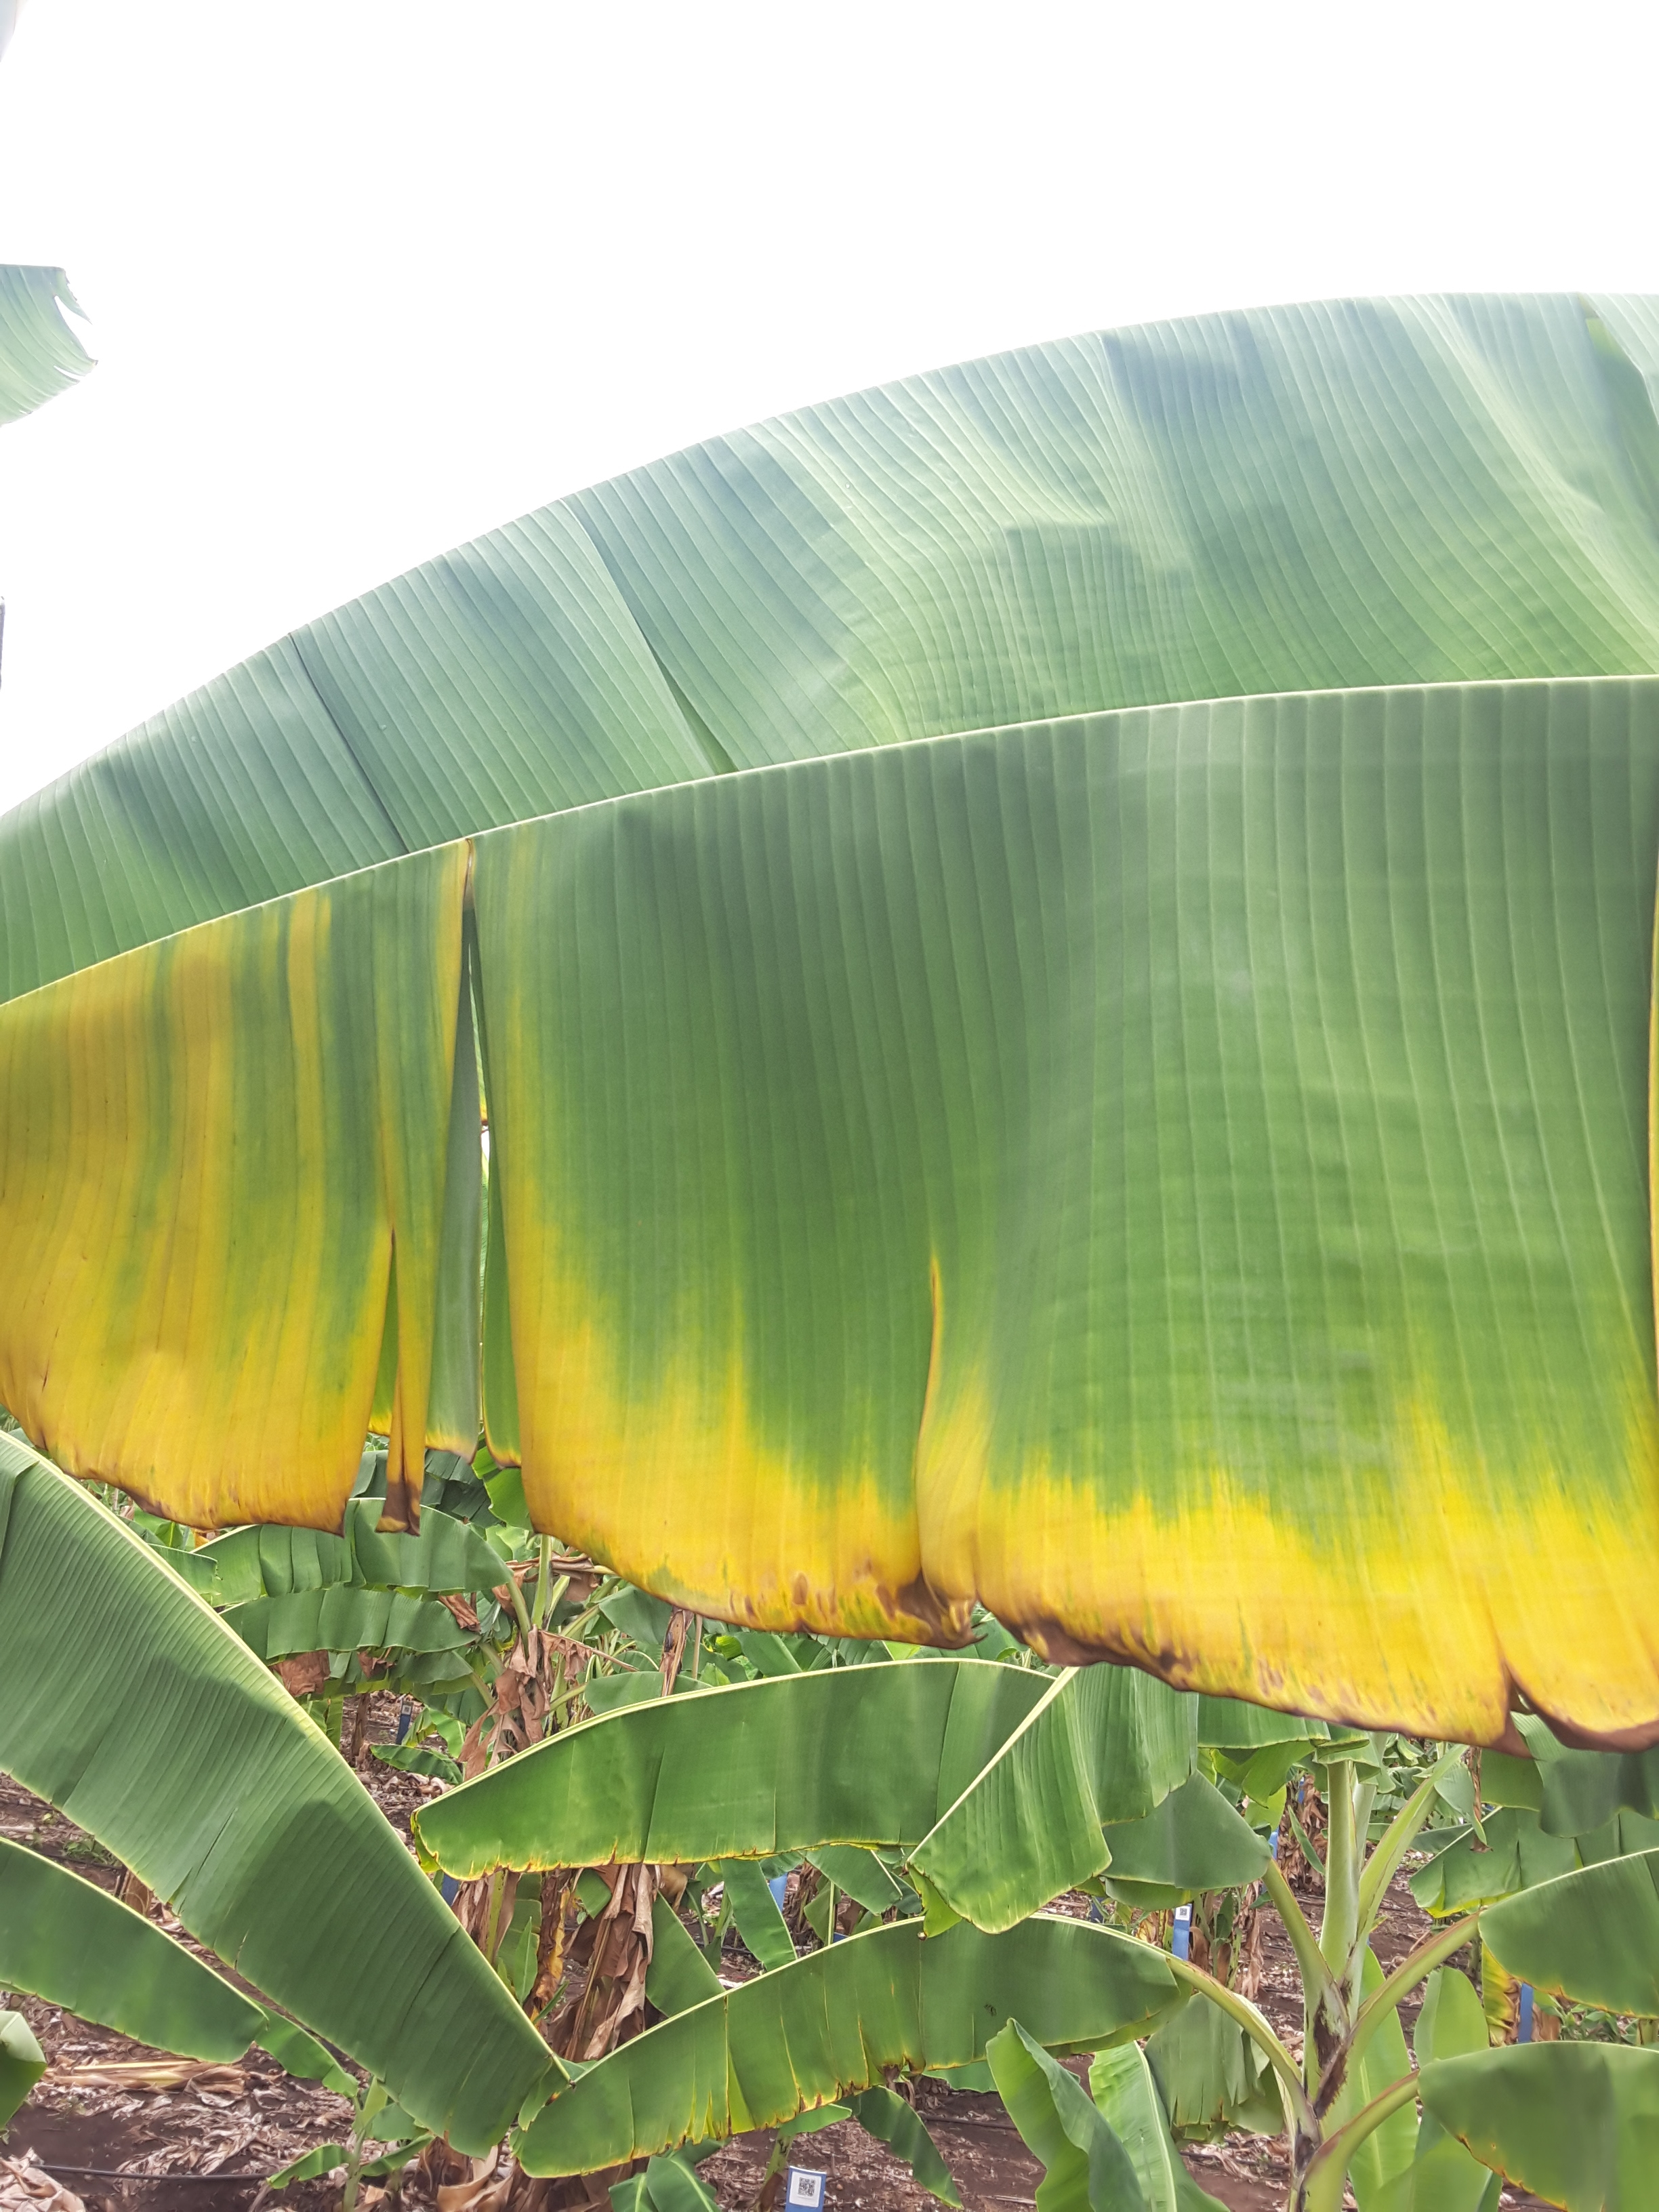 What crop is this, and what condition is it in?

banana, fusarium wilt race 1
